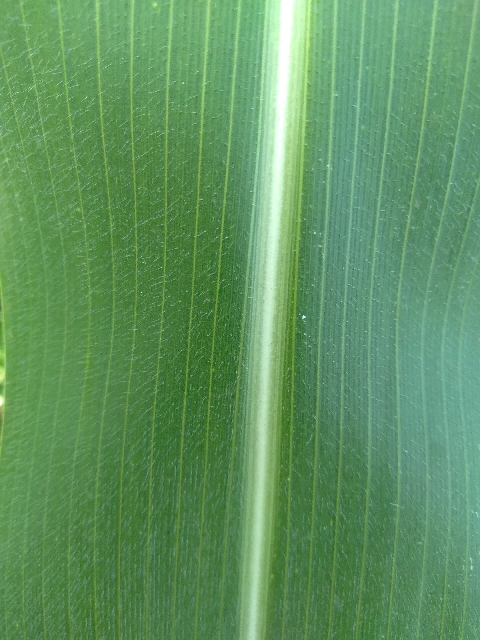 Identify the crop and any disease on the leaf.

maize, healthy
